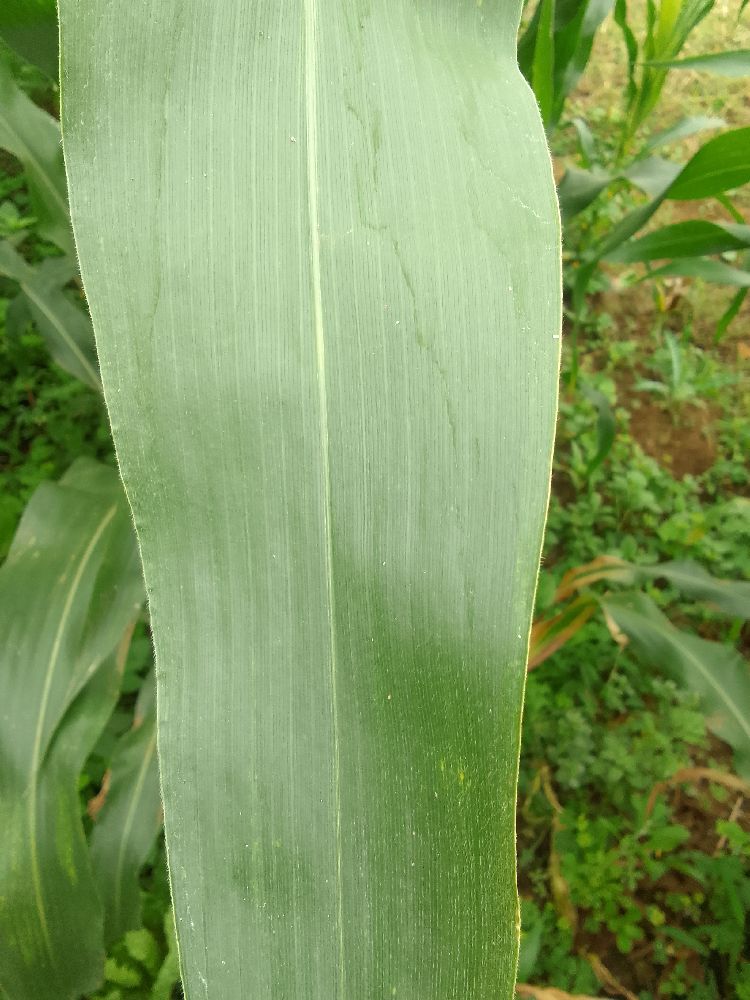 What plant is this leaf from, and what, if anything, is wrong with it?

maize, healthy
